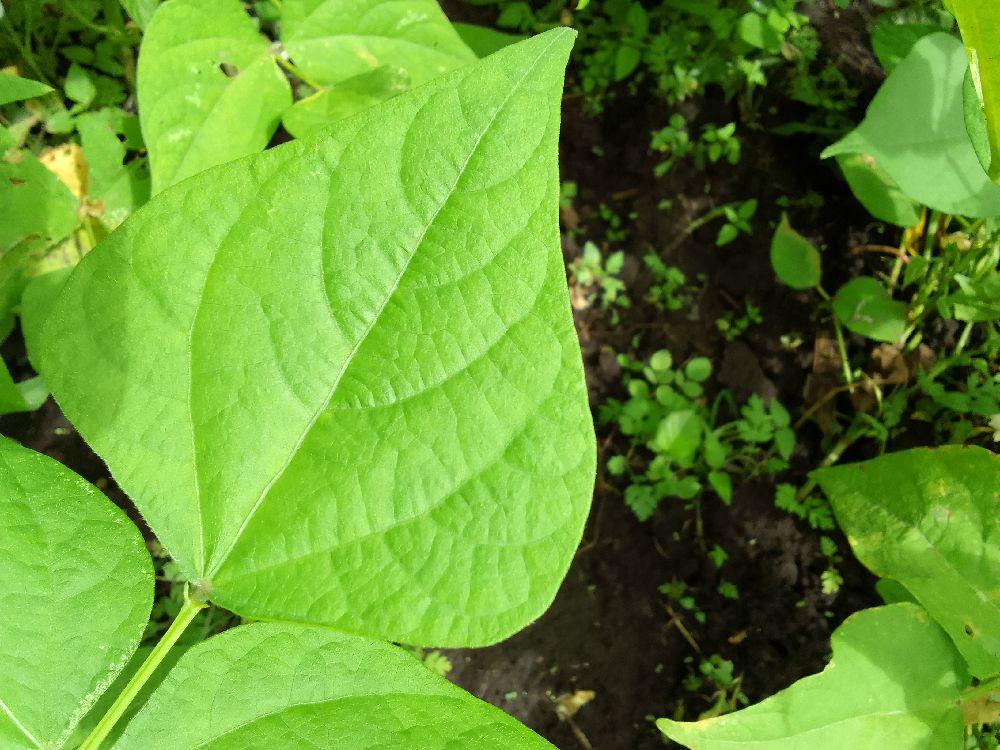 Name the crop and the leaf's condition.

common bean, healthy
